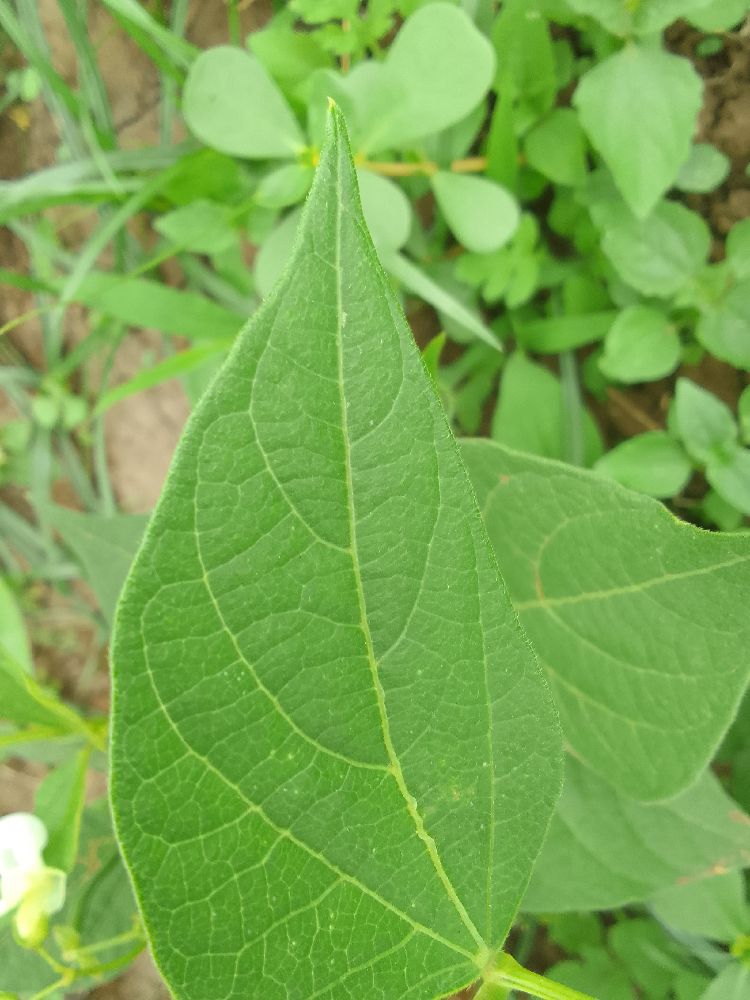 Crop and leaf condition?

common bean, healthy
